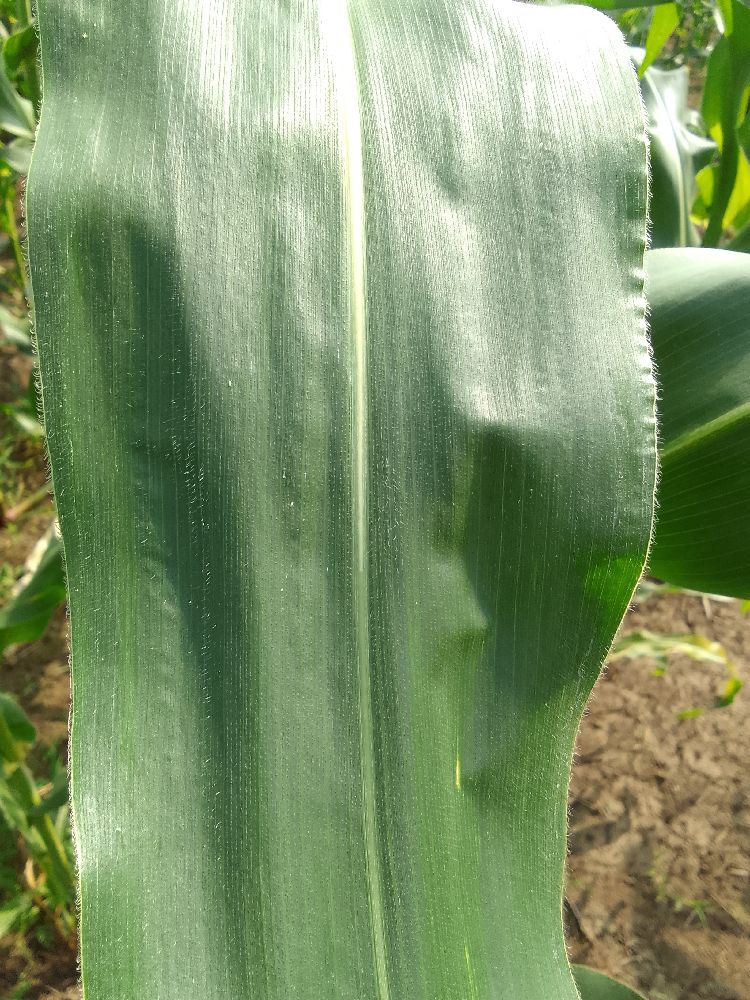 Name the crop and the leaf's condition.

maize, healthy
